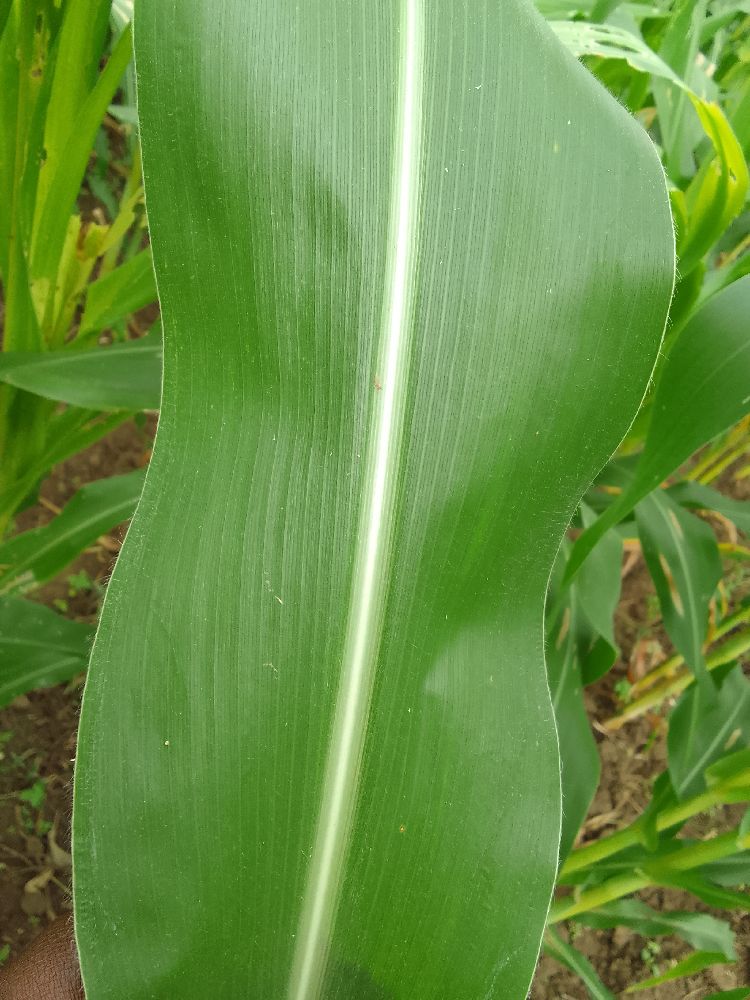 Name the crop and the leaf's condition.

maize, healthy
